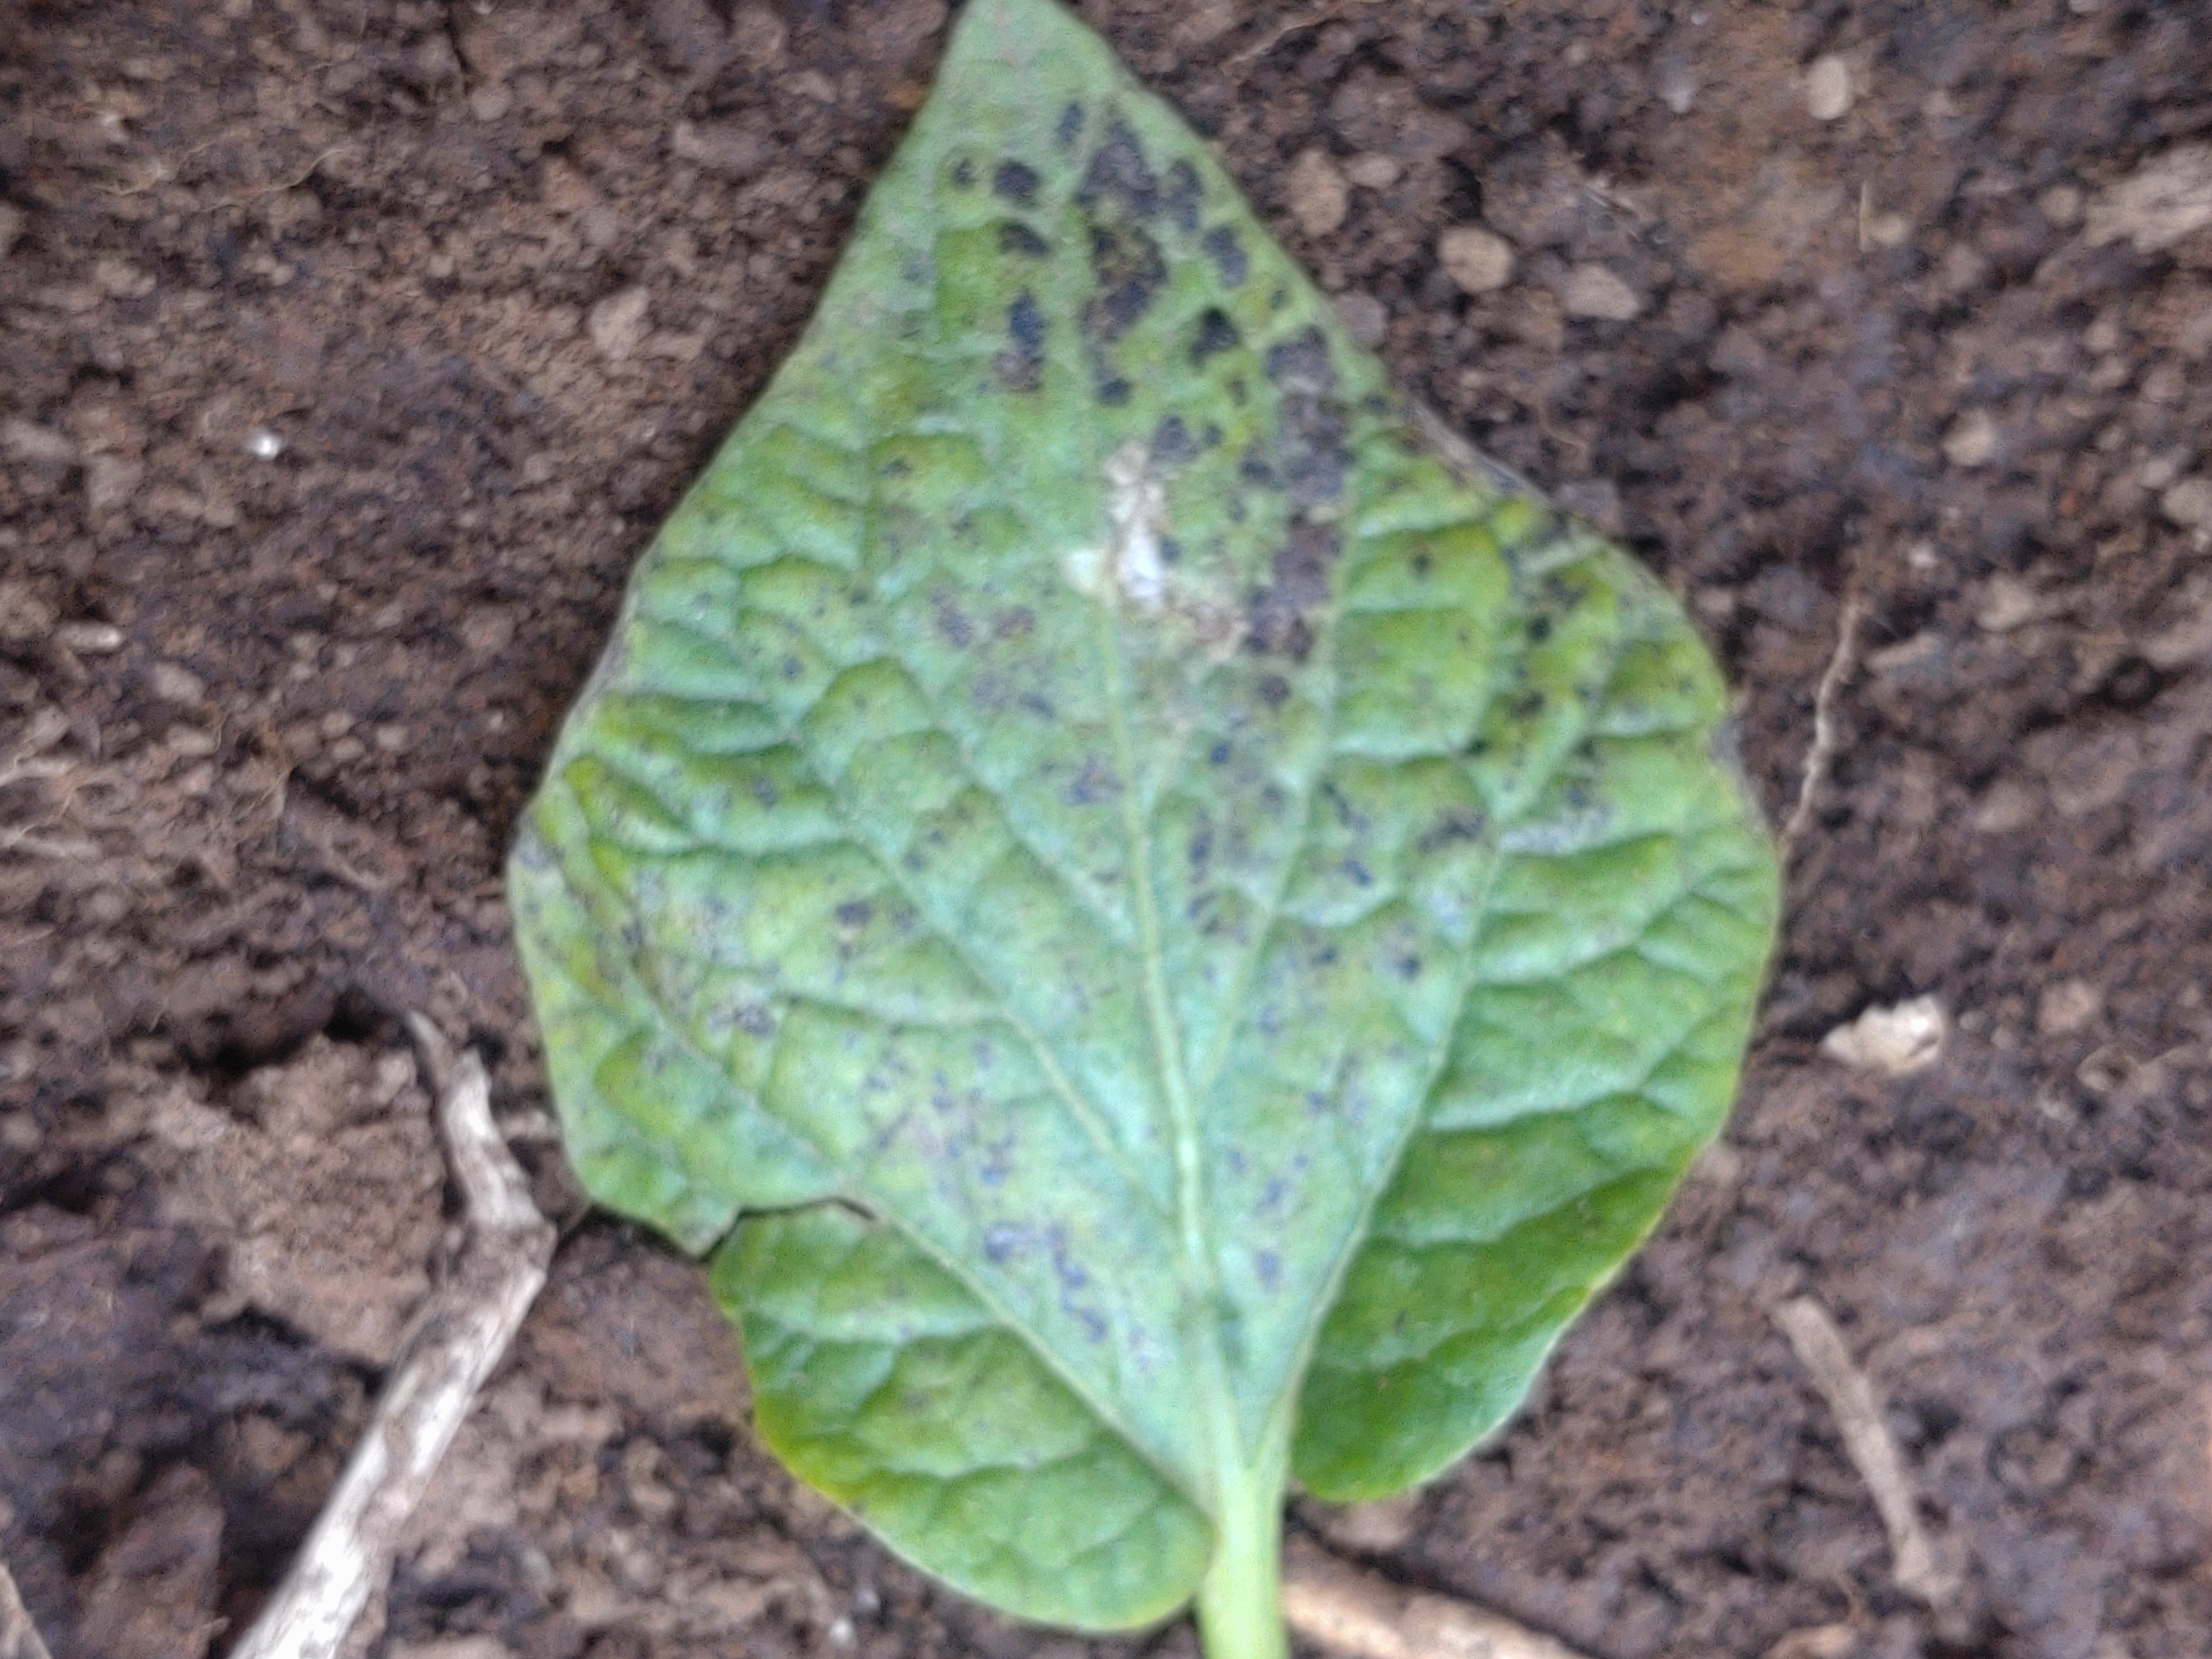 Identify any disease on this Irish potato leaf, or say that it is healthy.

late blight
